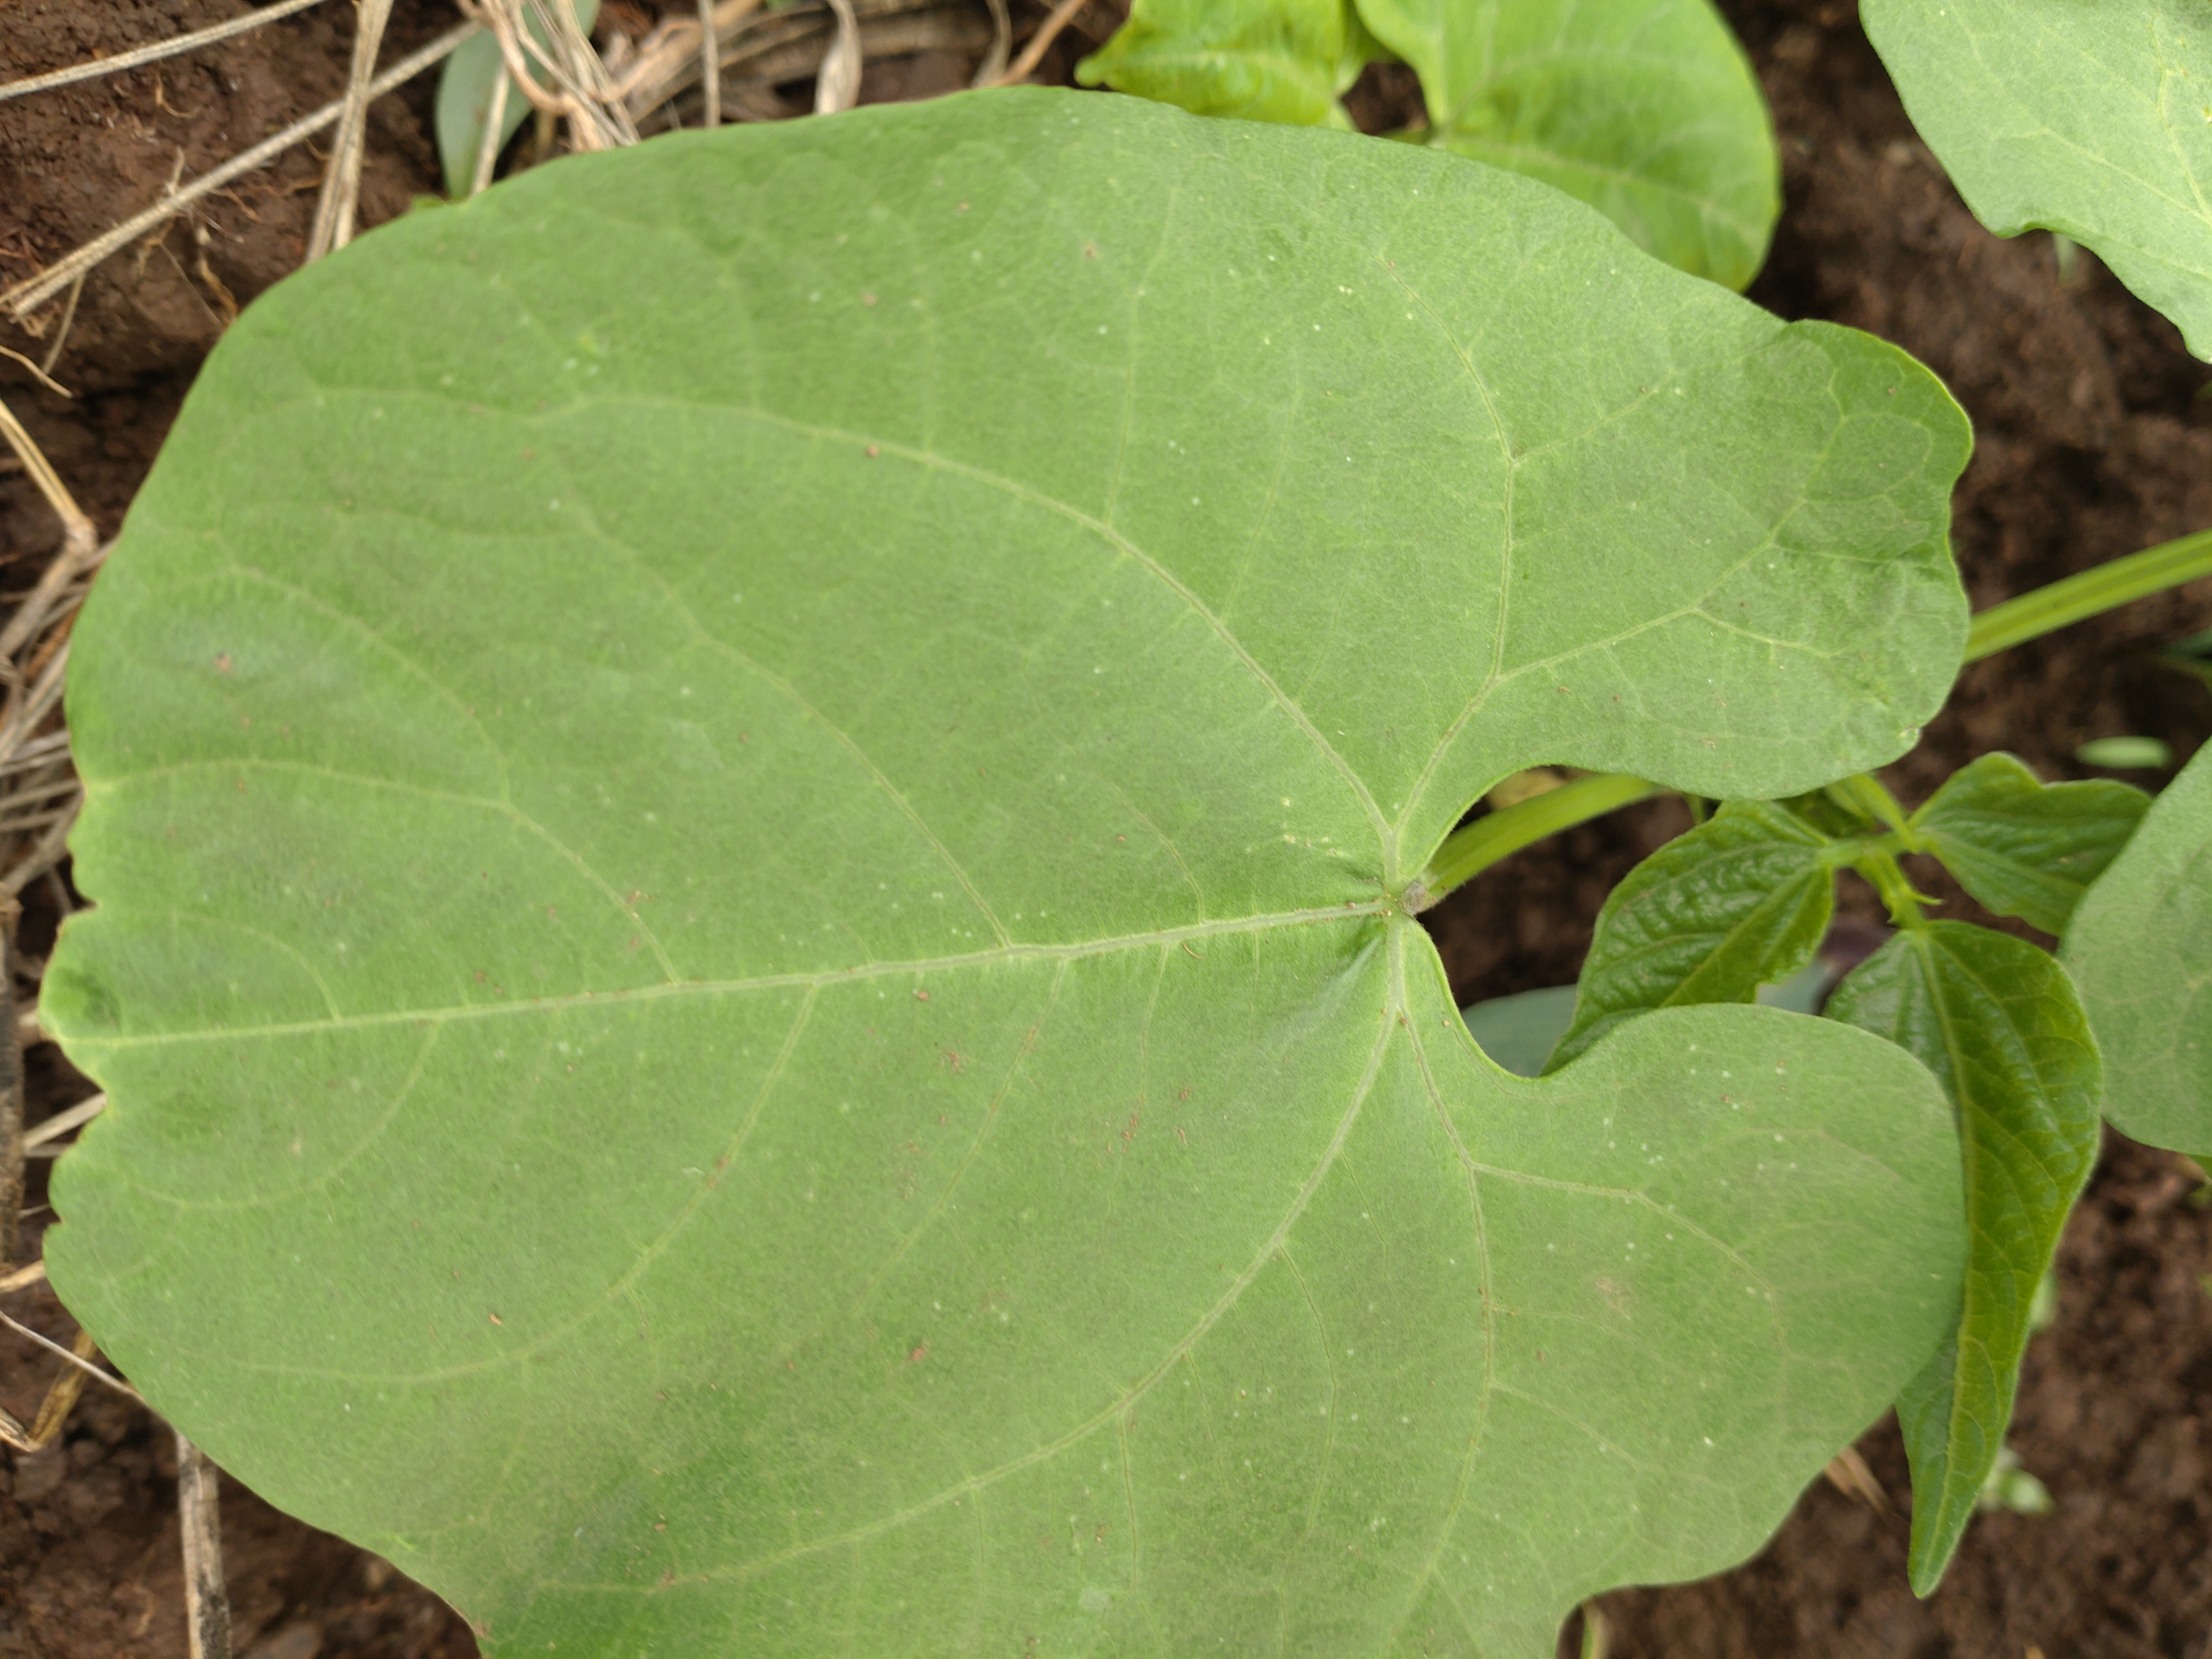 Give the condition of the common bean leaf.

healthy
